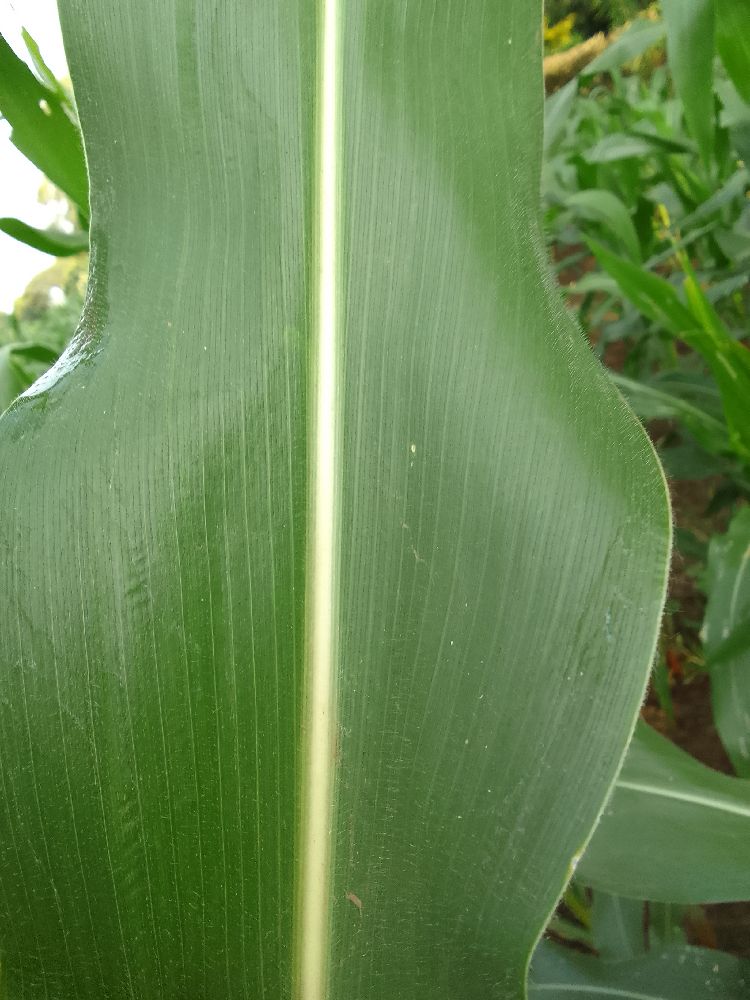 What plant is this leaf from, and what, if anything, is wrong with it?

maize, healthy
